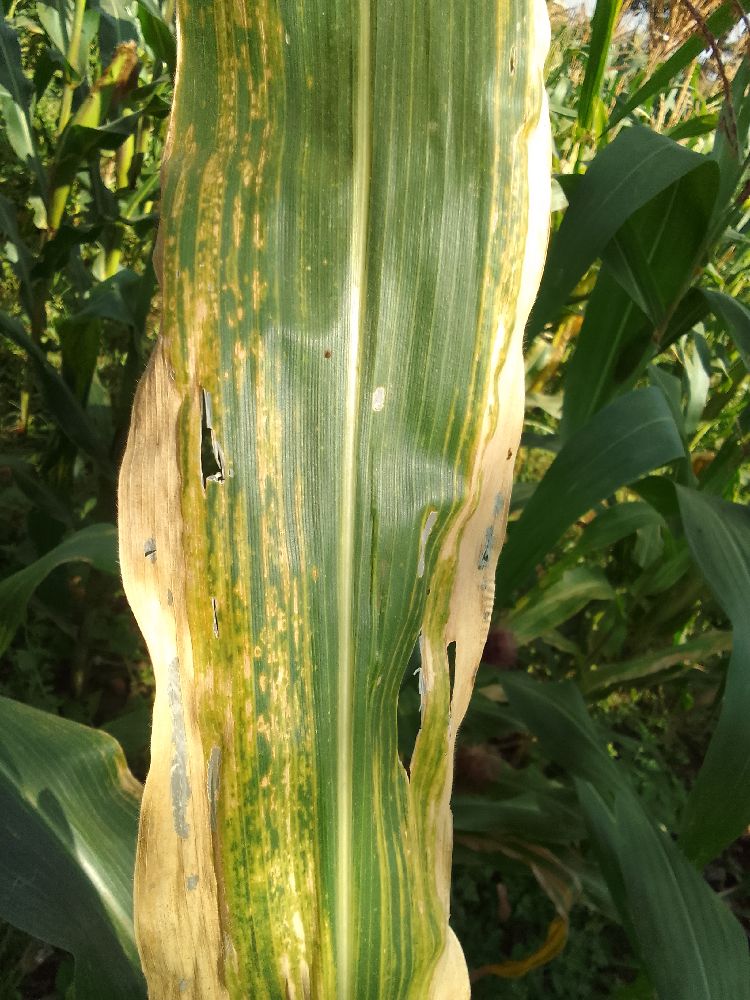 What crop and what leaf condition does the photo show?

maize, maize lethal necrosis
